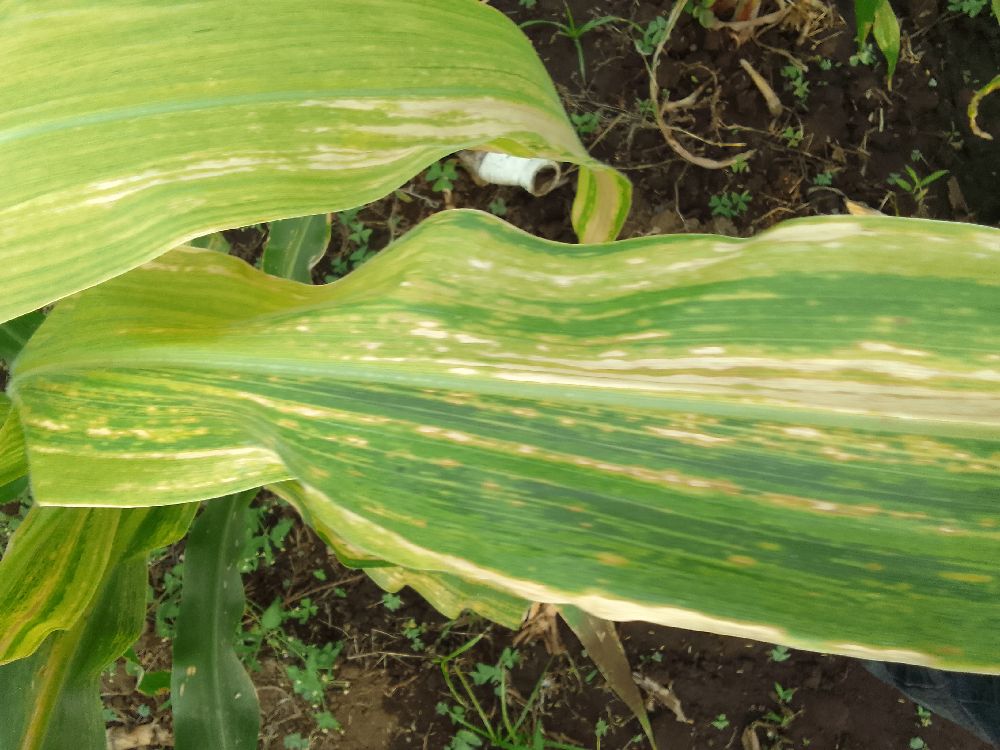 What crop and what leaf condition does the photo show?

maize, maize lethal necrosis
